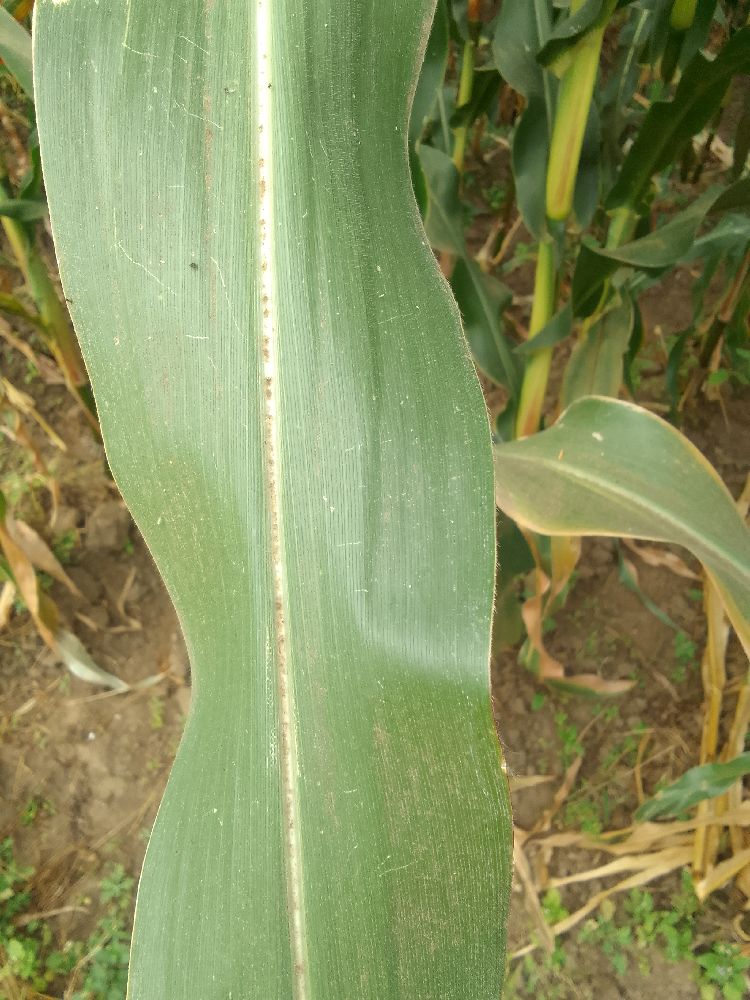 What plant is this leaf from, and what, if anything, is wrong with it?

maize, healthy
